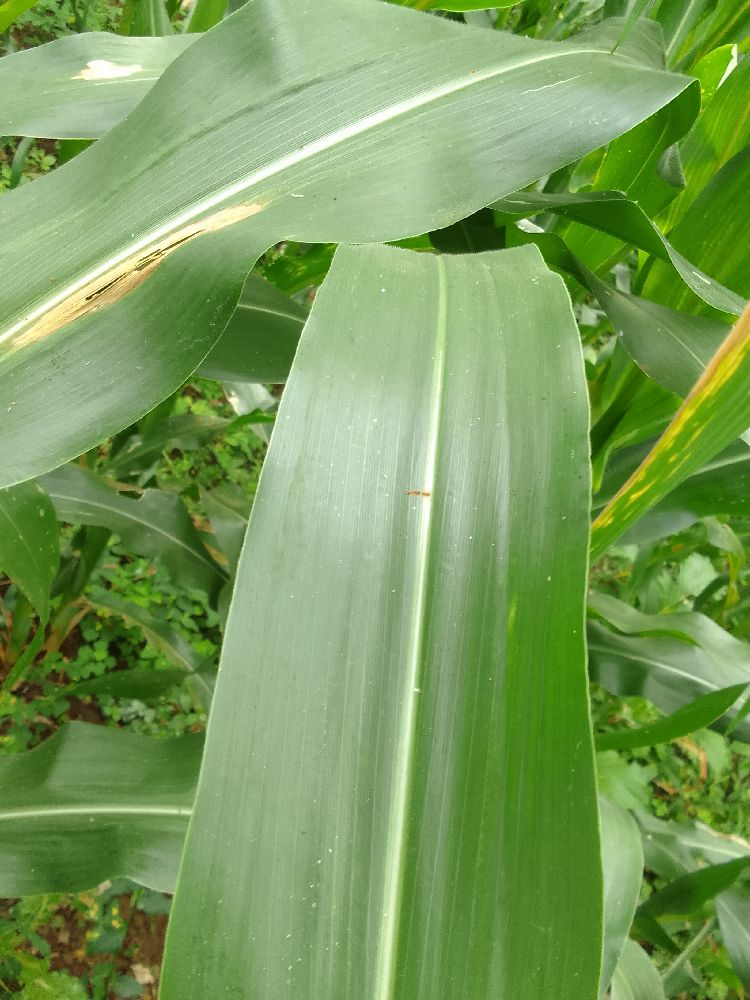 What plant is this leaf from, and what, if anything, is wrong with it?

maize, healthy
